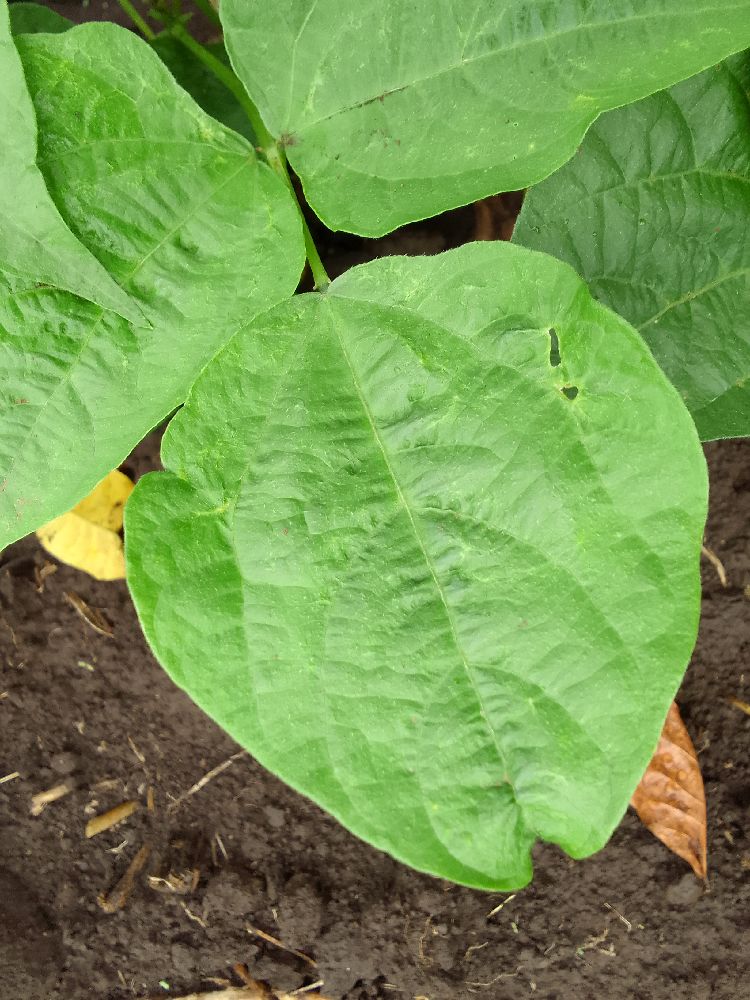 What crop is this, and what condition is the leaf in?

common bean, healthy
